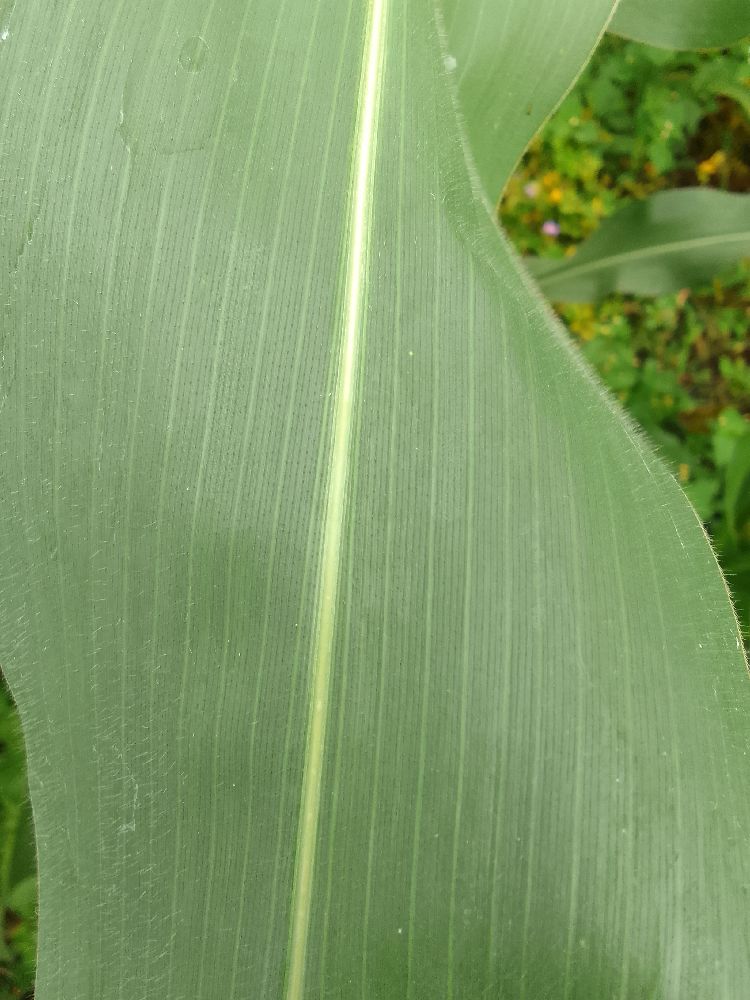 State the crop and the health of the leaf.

maize, healthy
